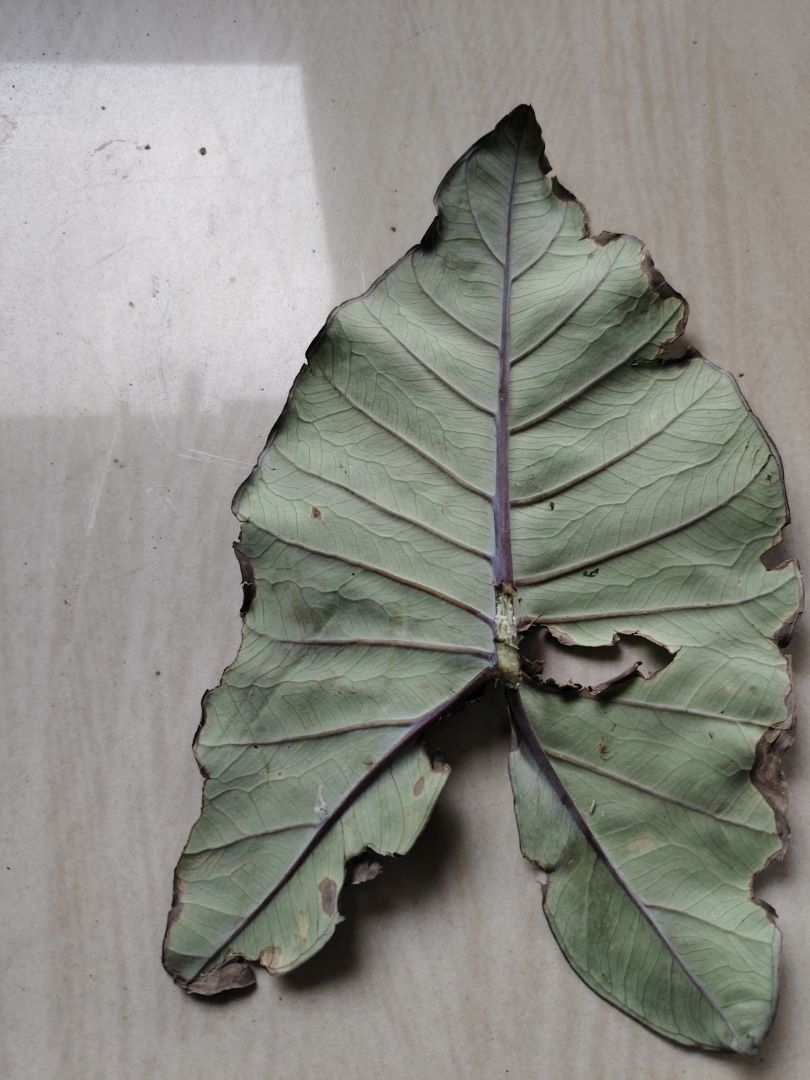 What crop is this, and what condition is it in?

taro, leaf blight
